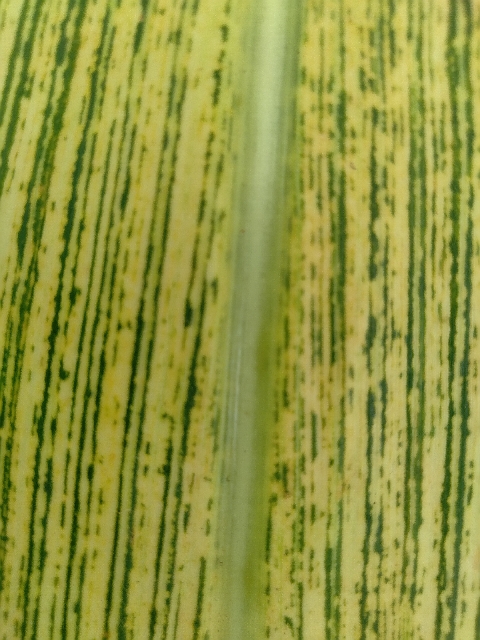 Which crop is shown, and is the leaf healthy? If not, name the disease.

maize, maize streak virus
